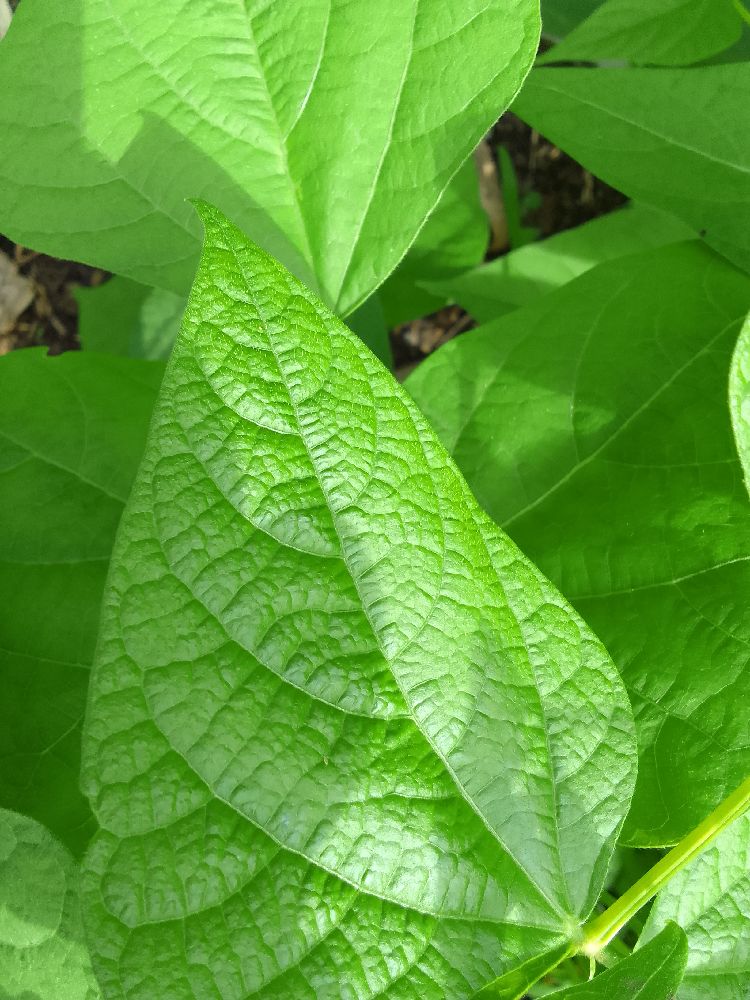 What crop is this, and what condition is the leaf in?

common bean, healthy
